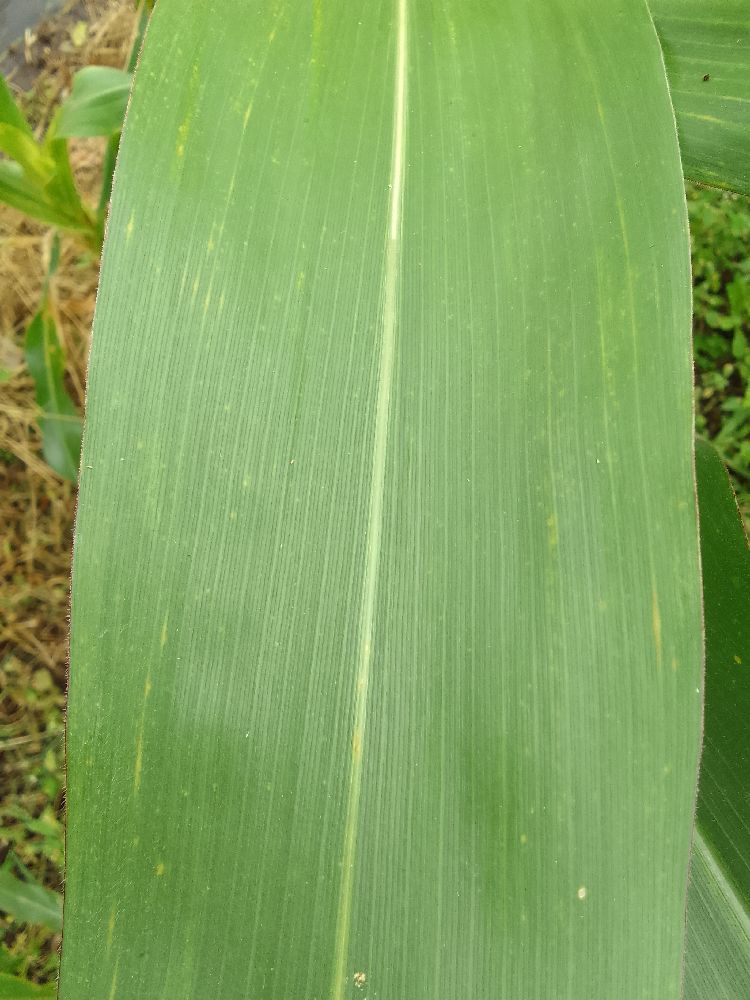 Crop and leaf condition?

maize, healthy
